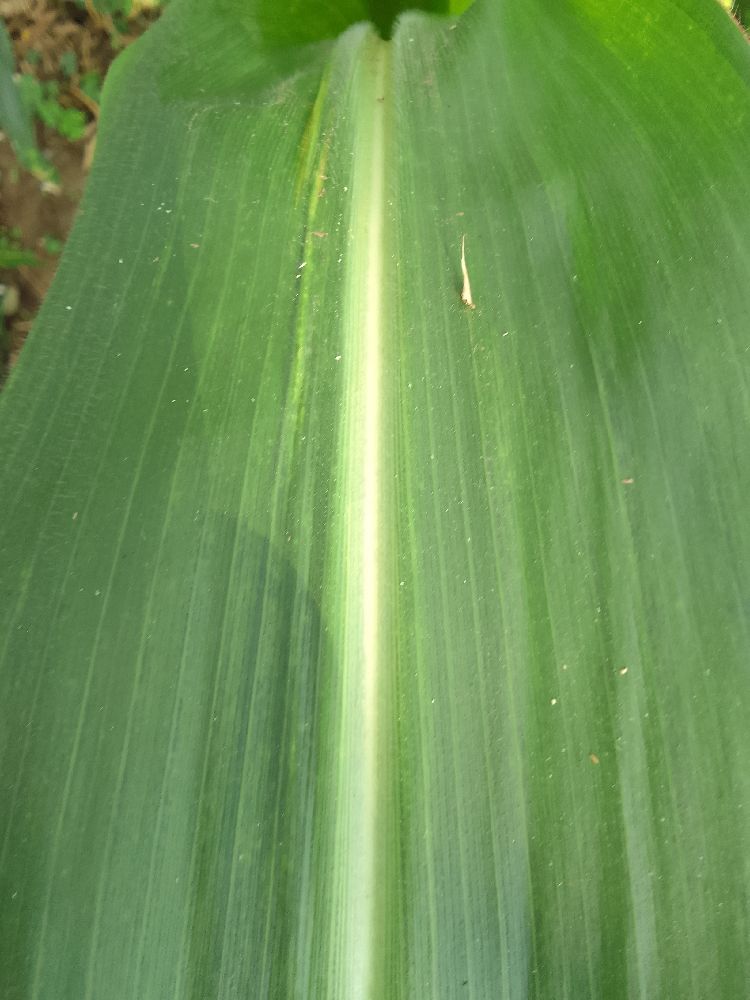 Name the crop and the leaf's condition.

maize, healthy
